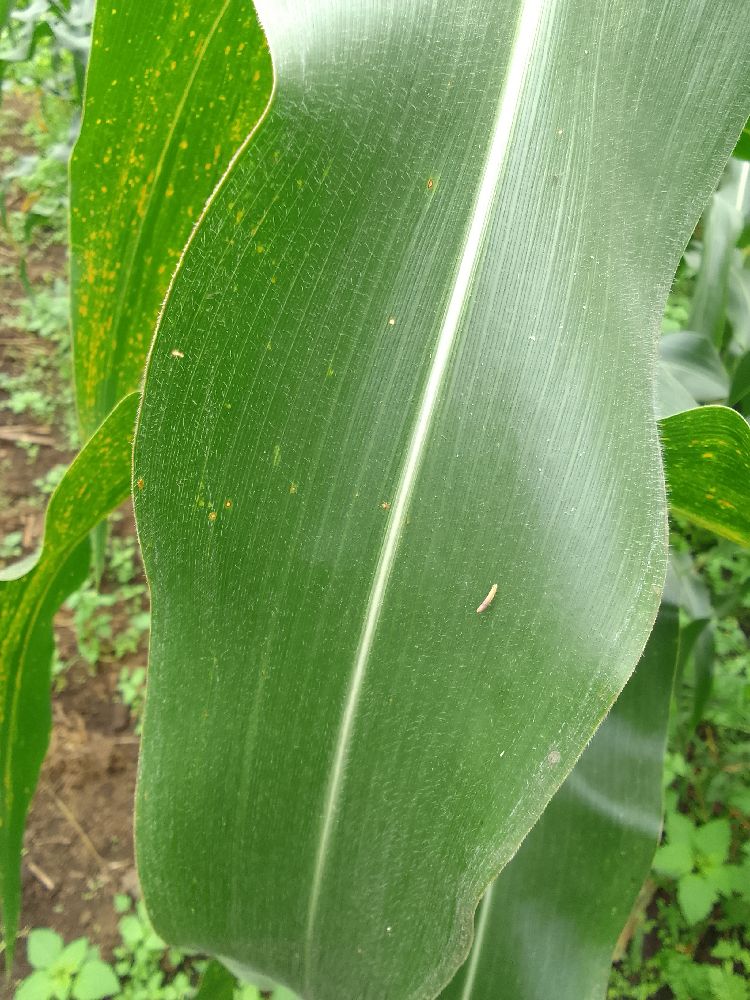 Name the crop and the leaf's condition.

maize, healthy
